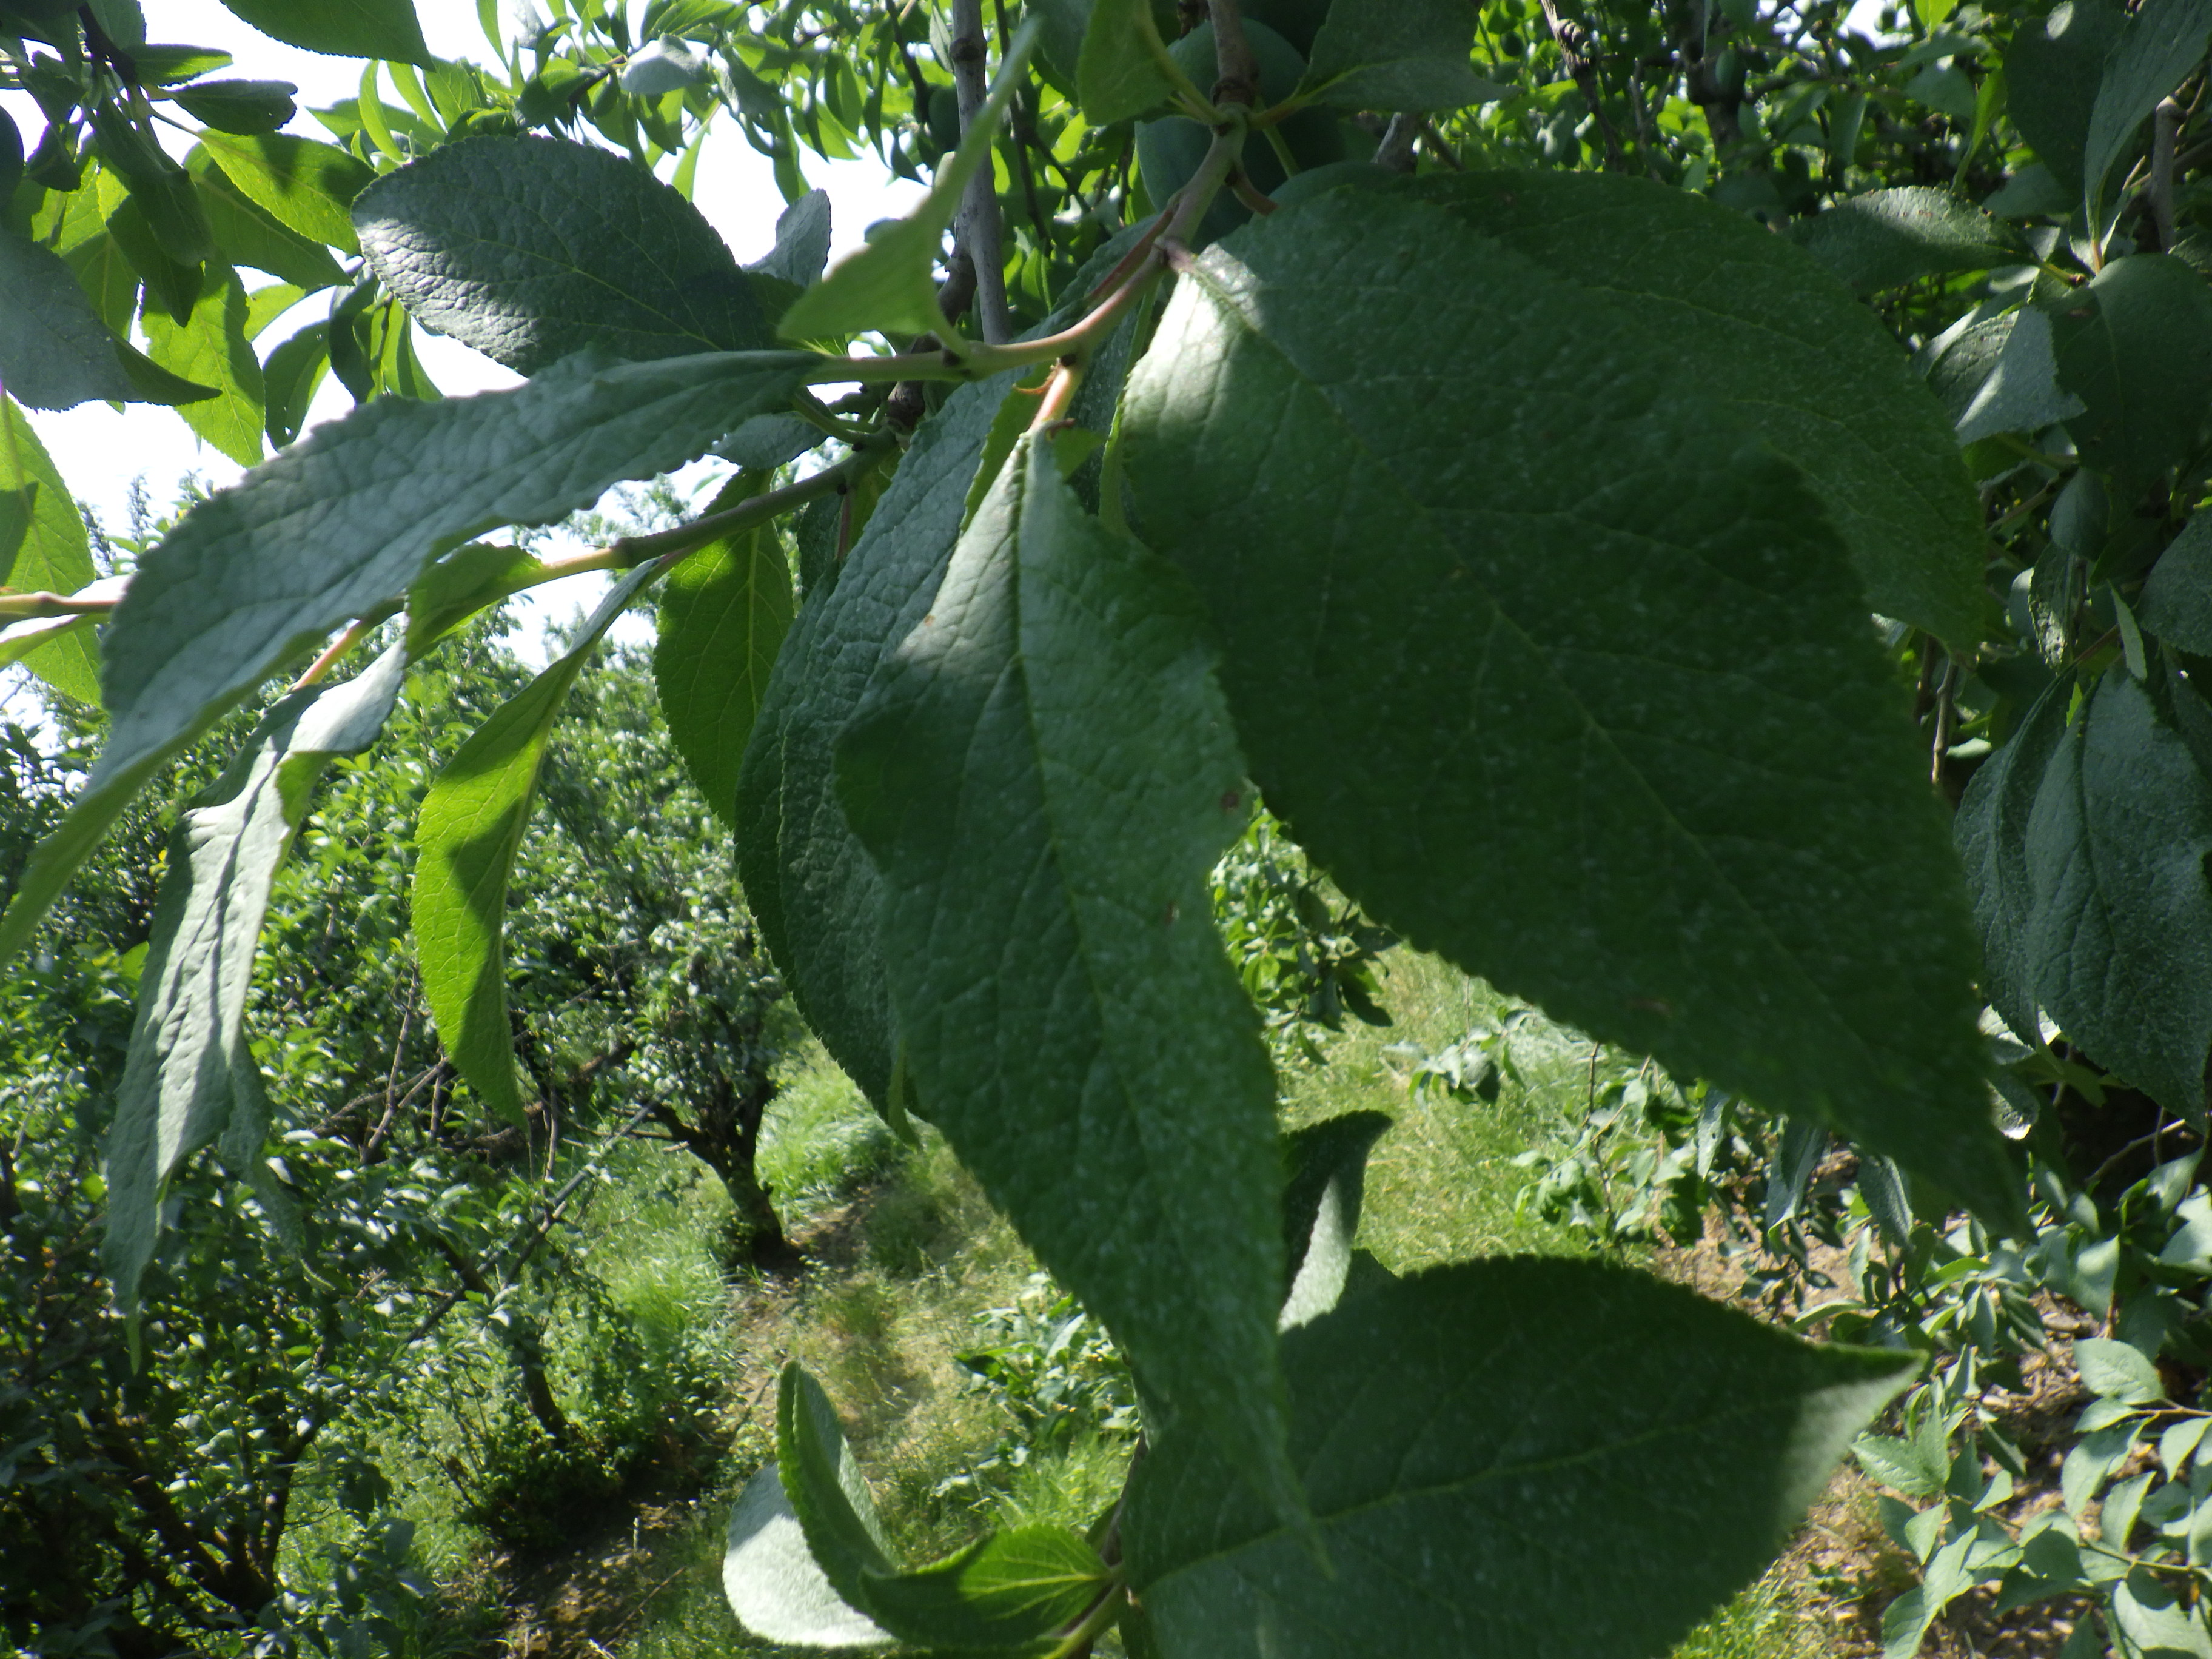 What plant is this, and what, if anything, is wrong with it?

plum, healthy
